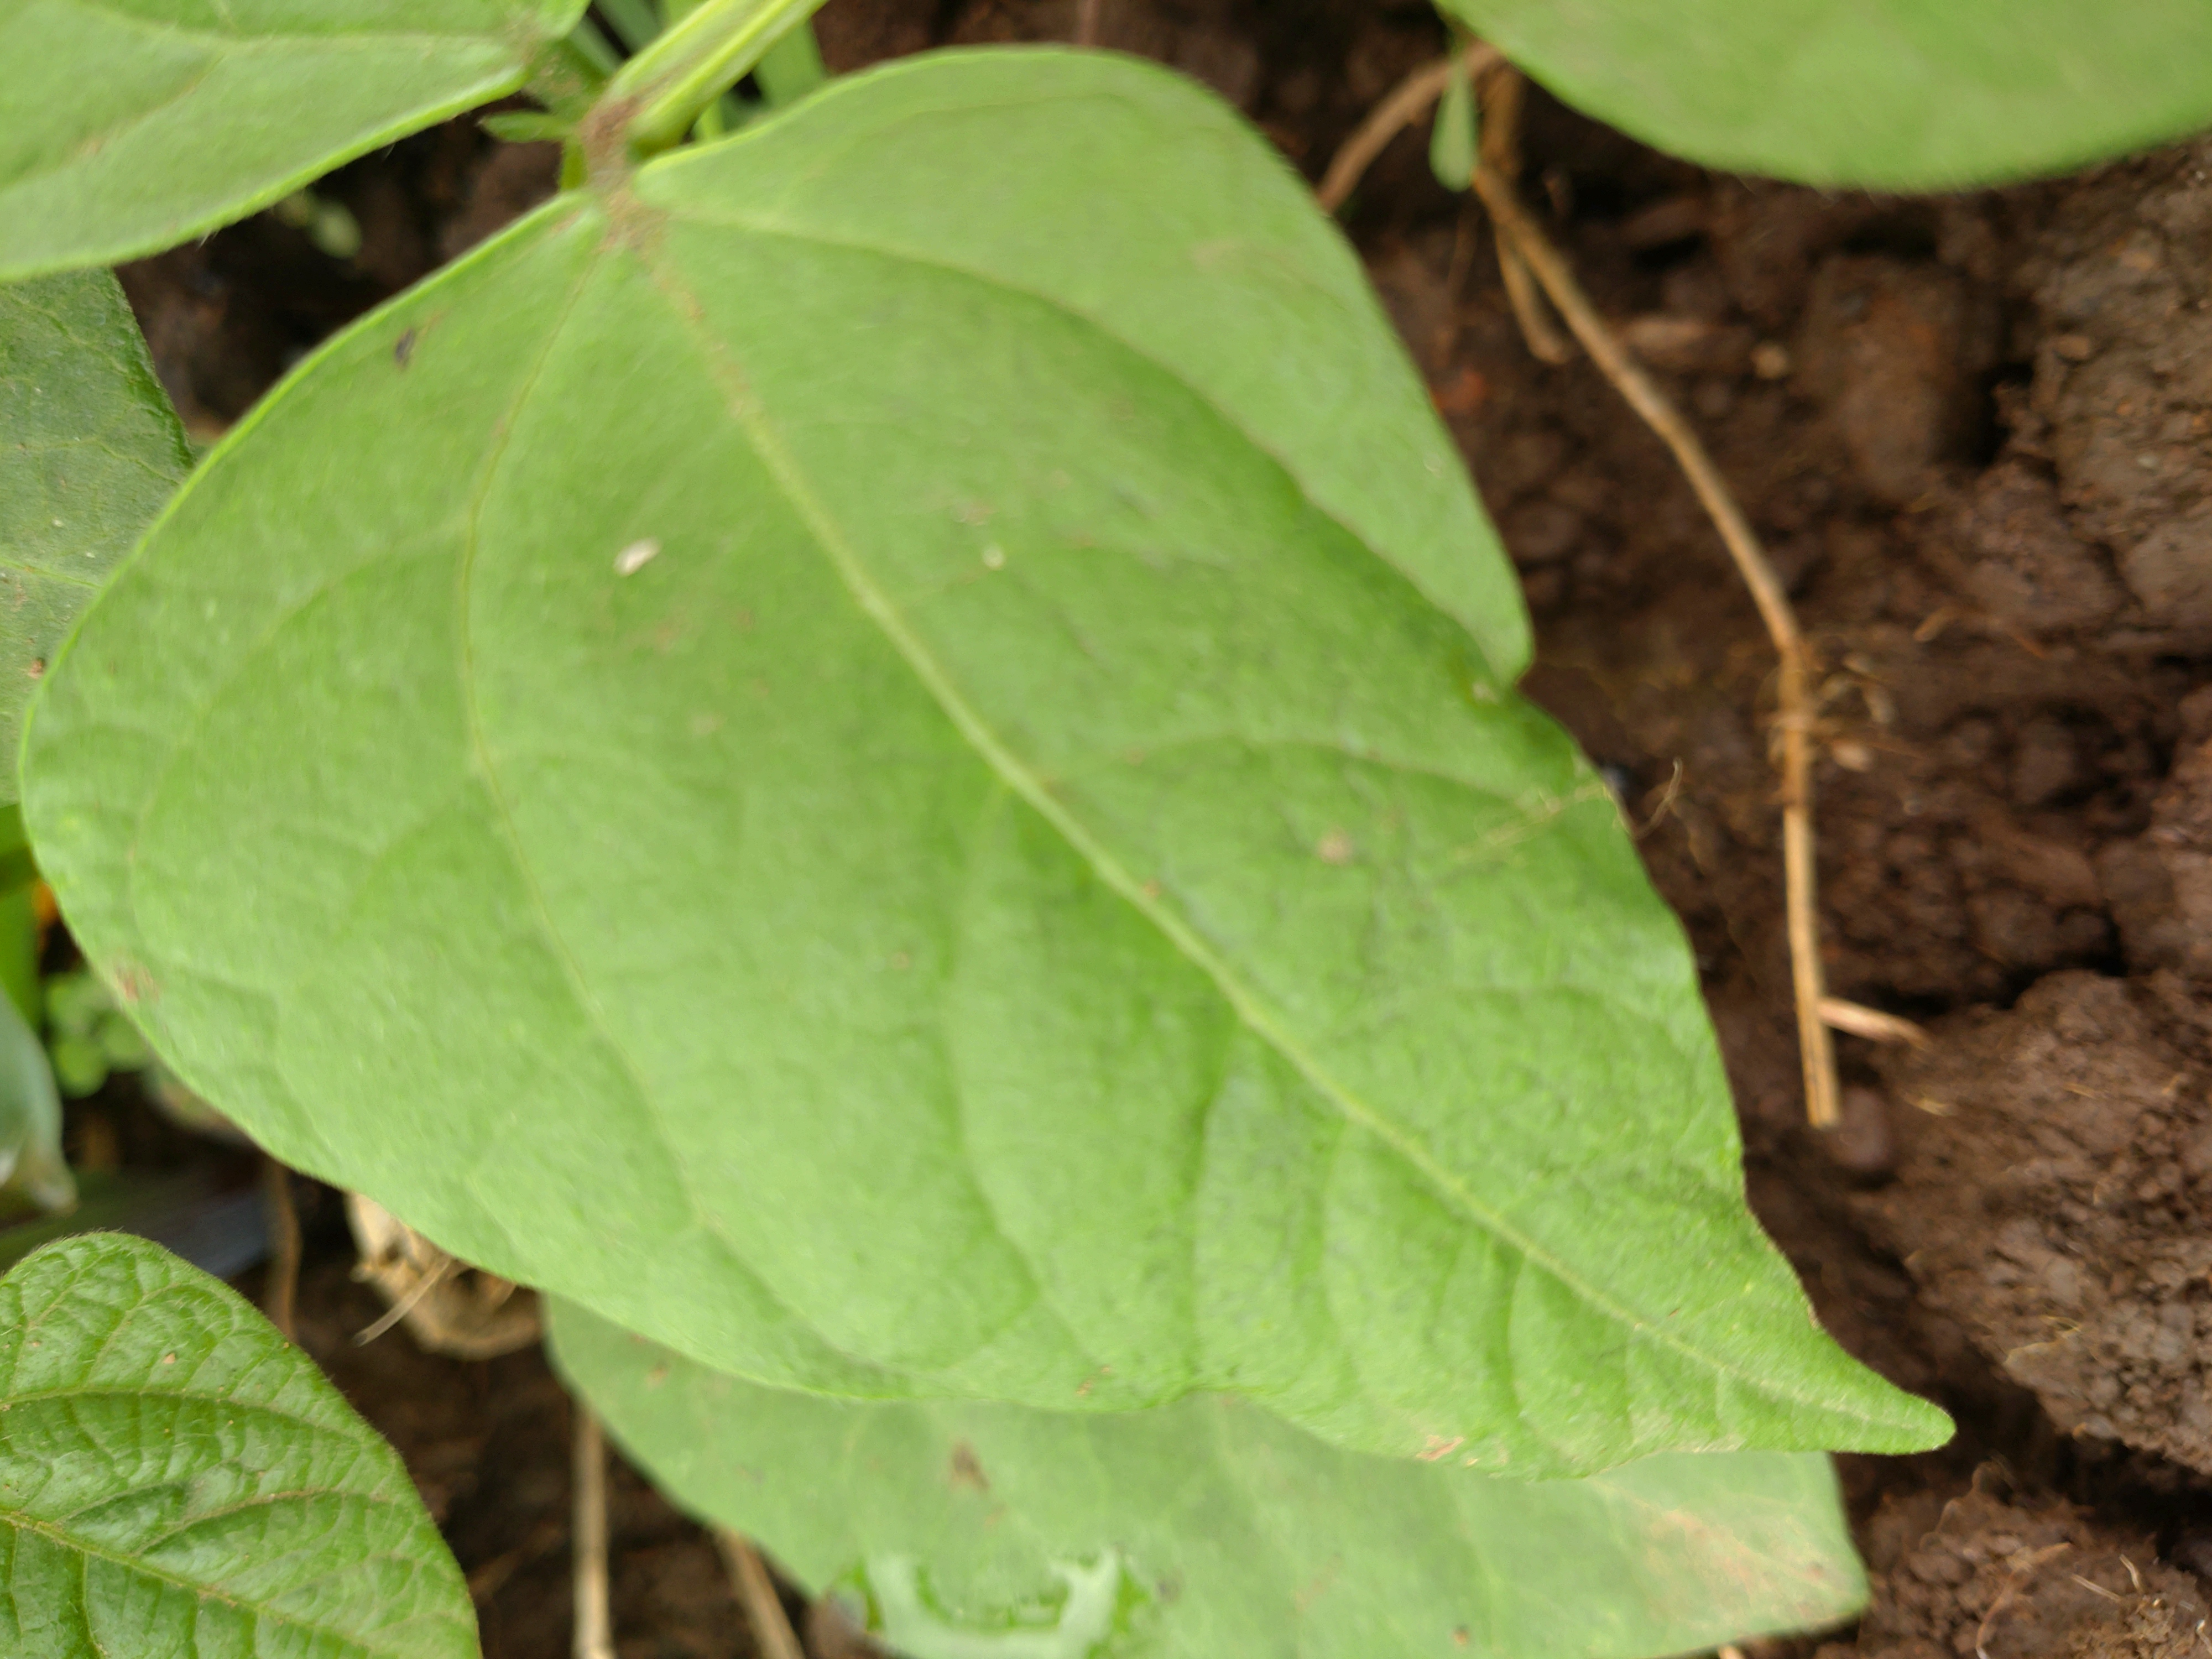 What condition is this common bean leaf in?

healthy
